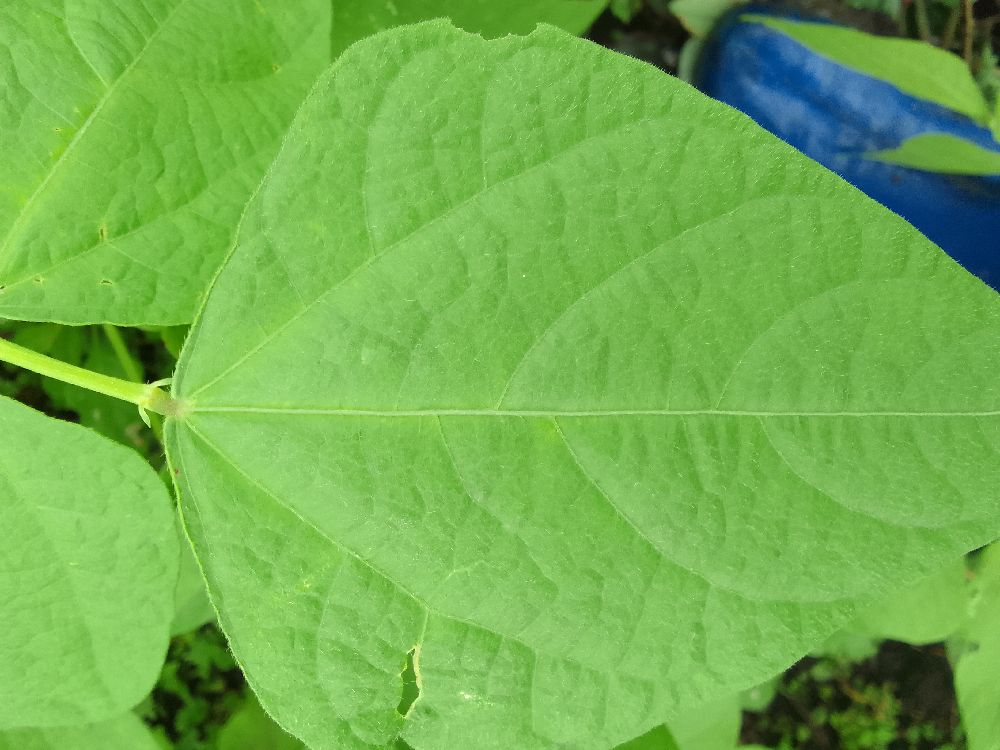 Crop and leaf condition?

common bean, healthy
